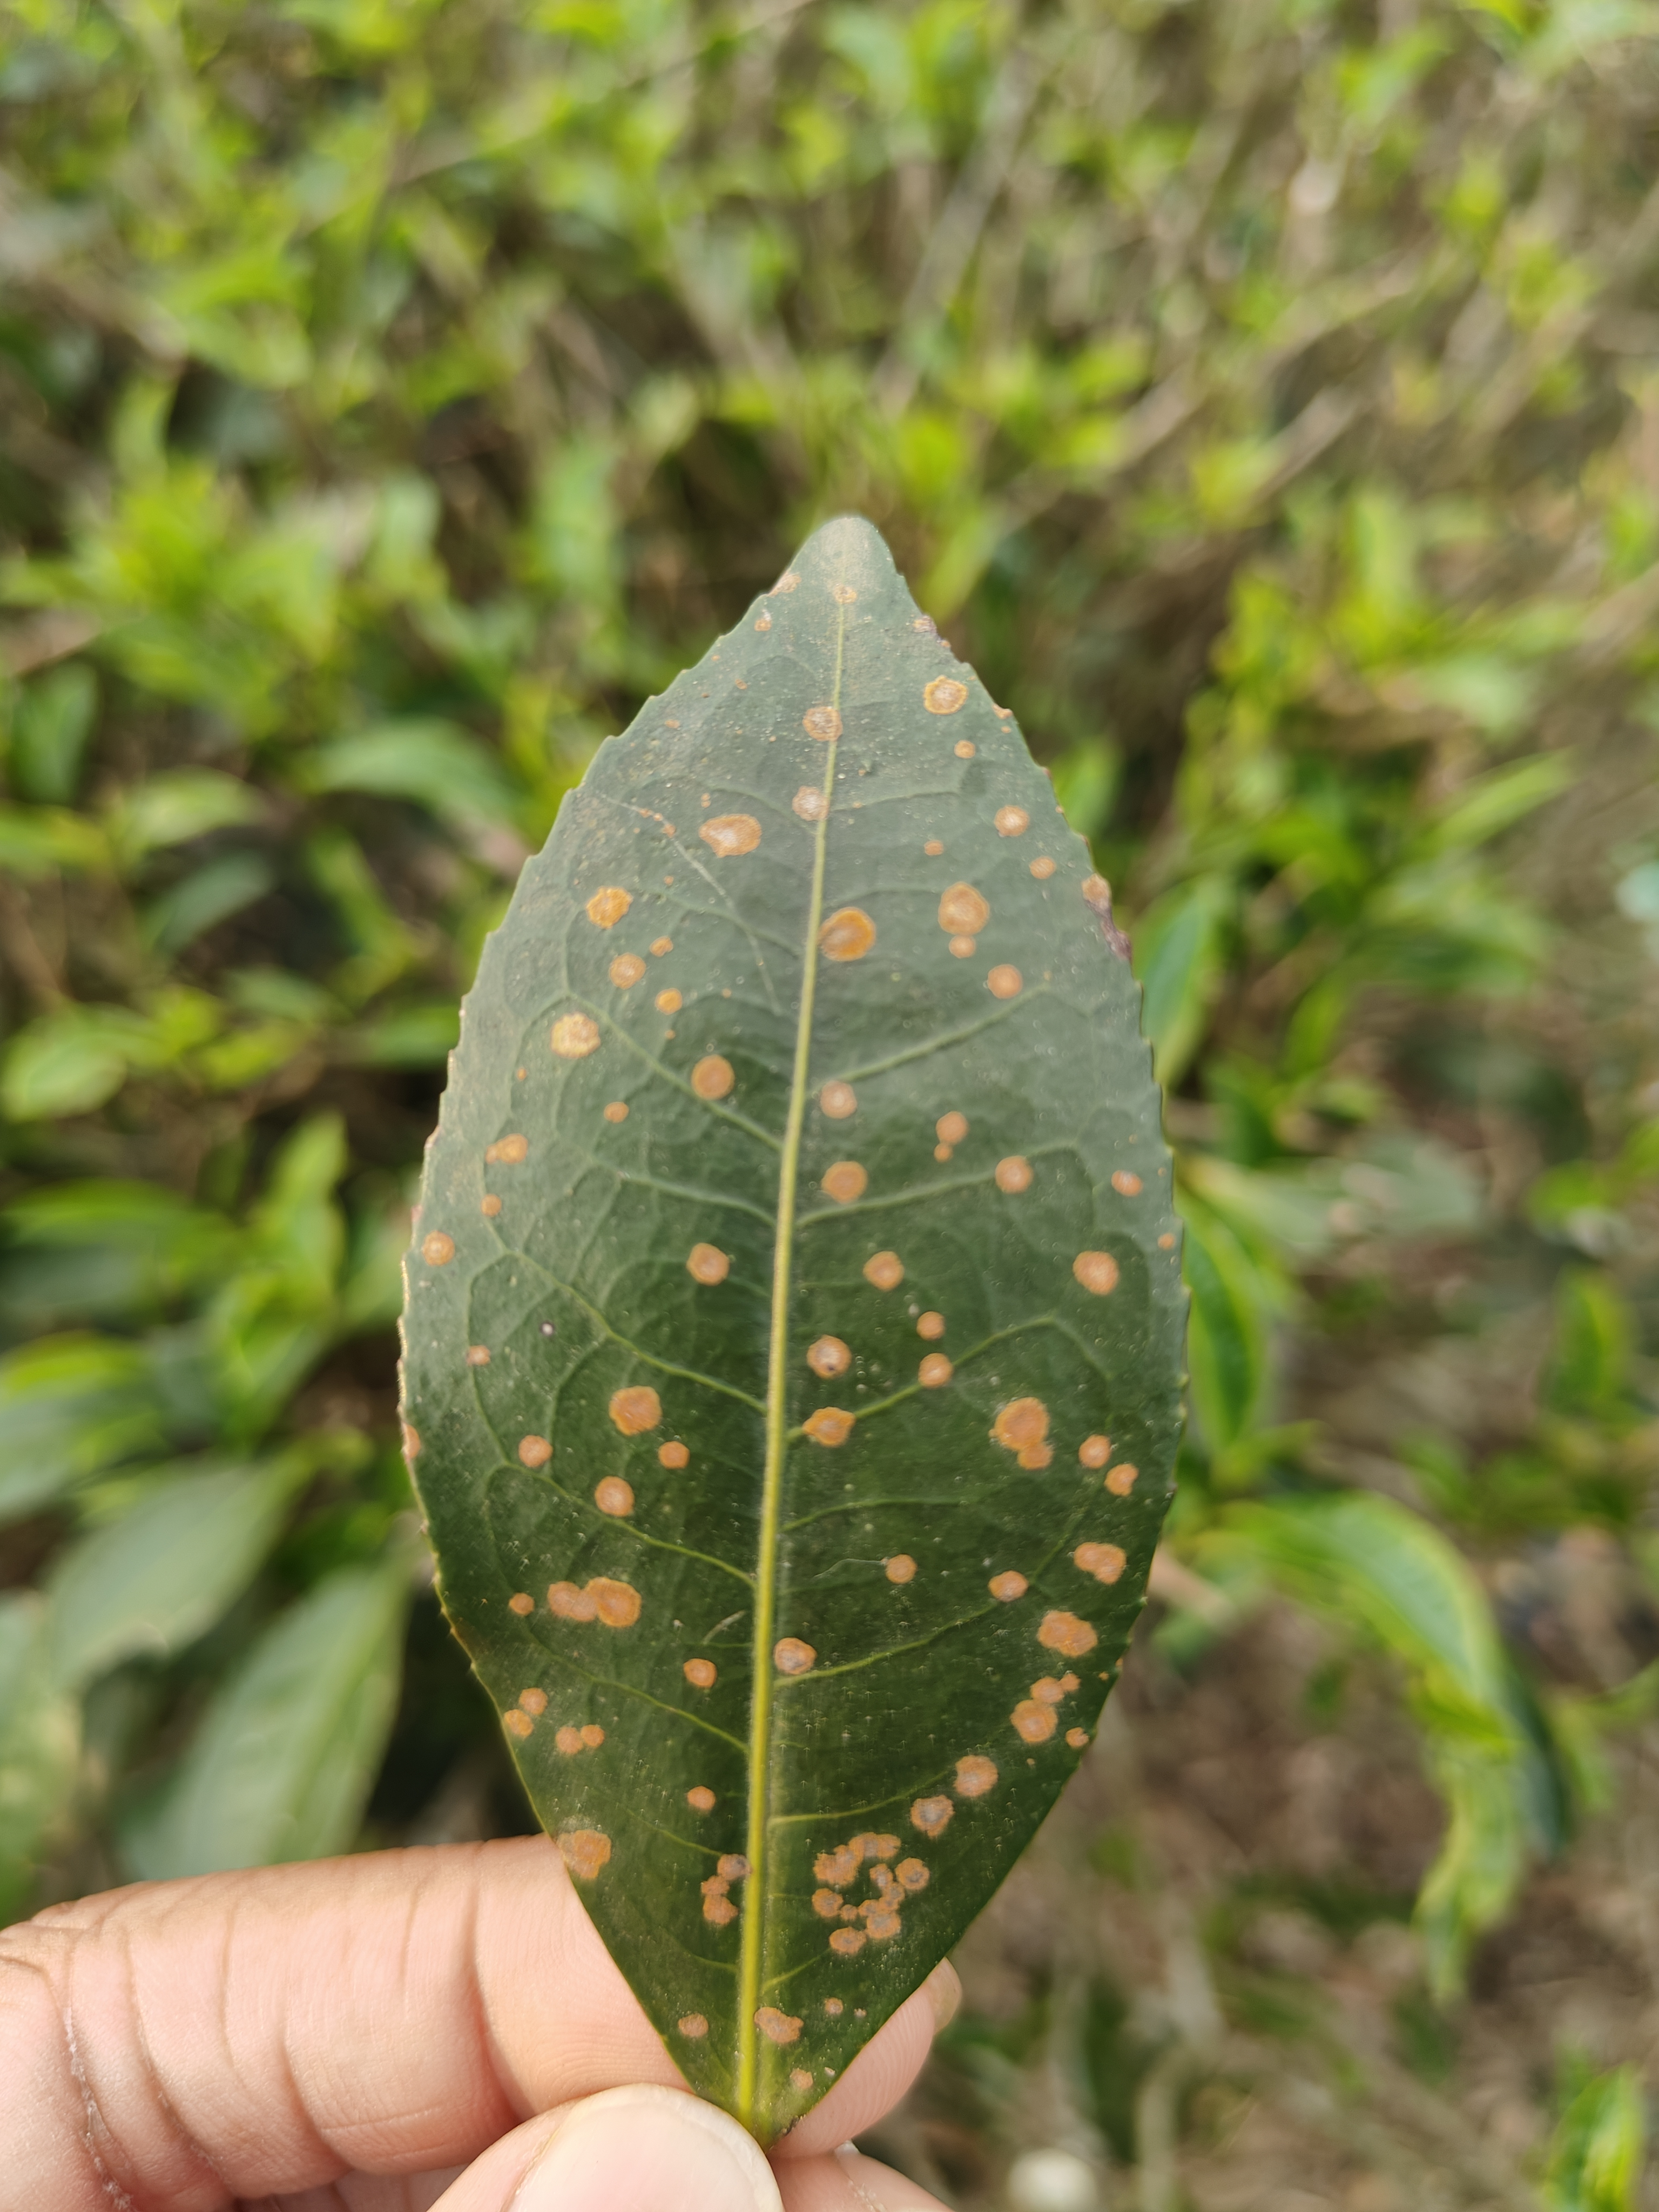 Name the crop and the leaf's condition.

tea, red rust
